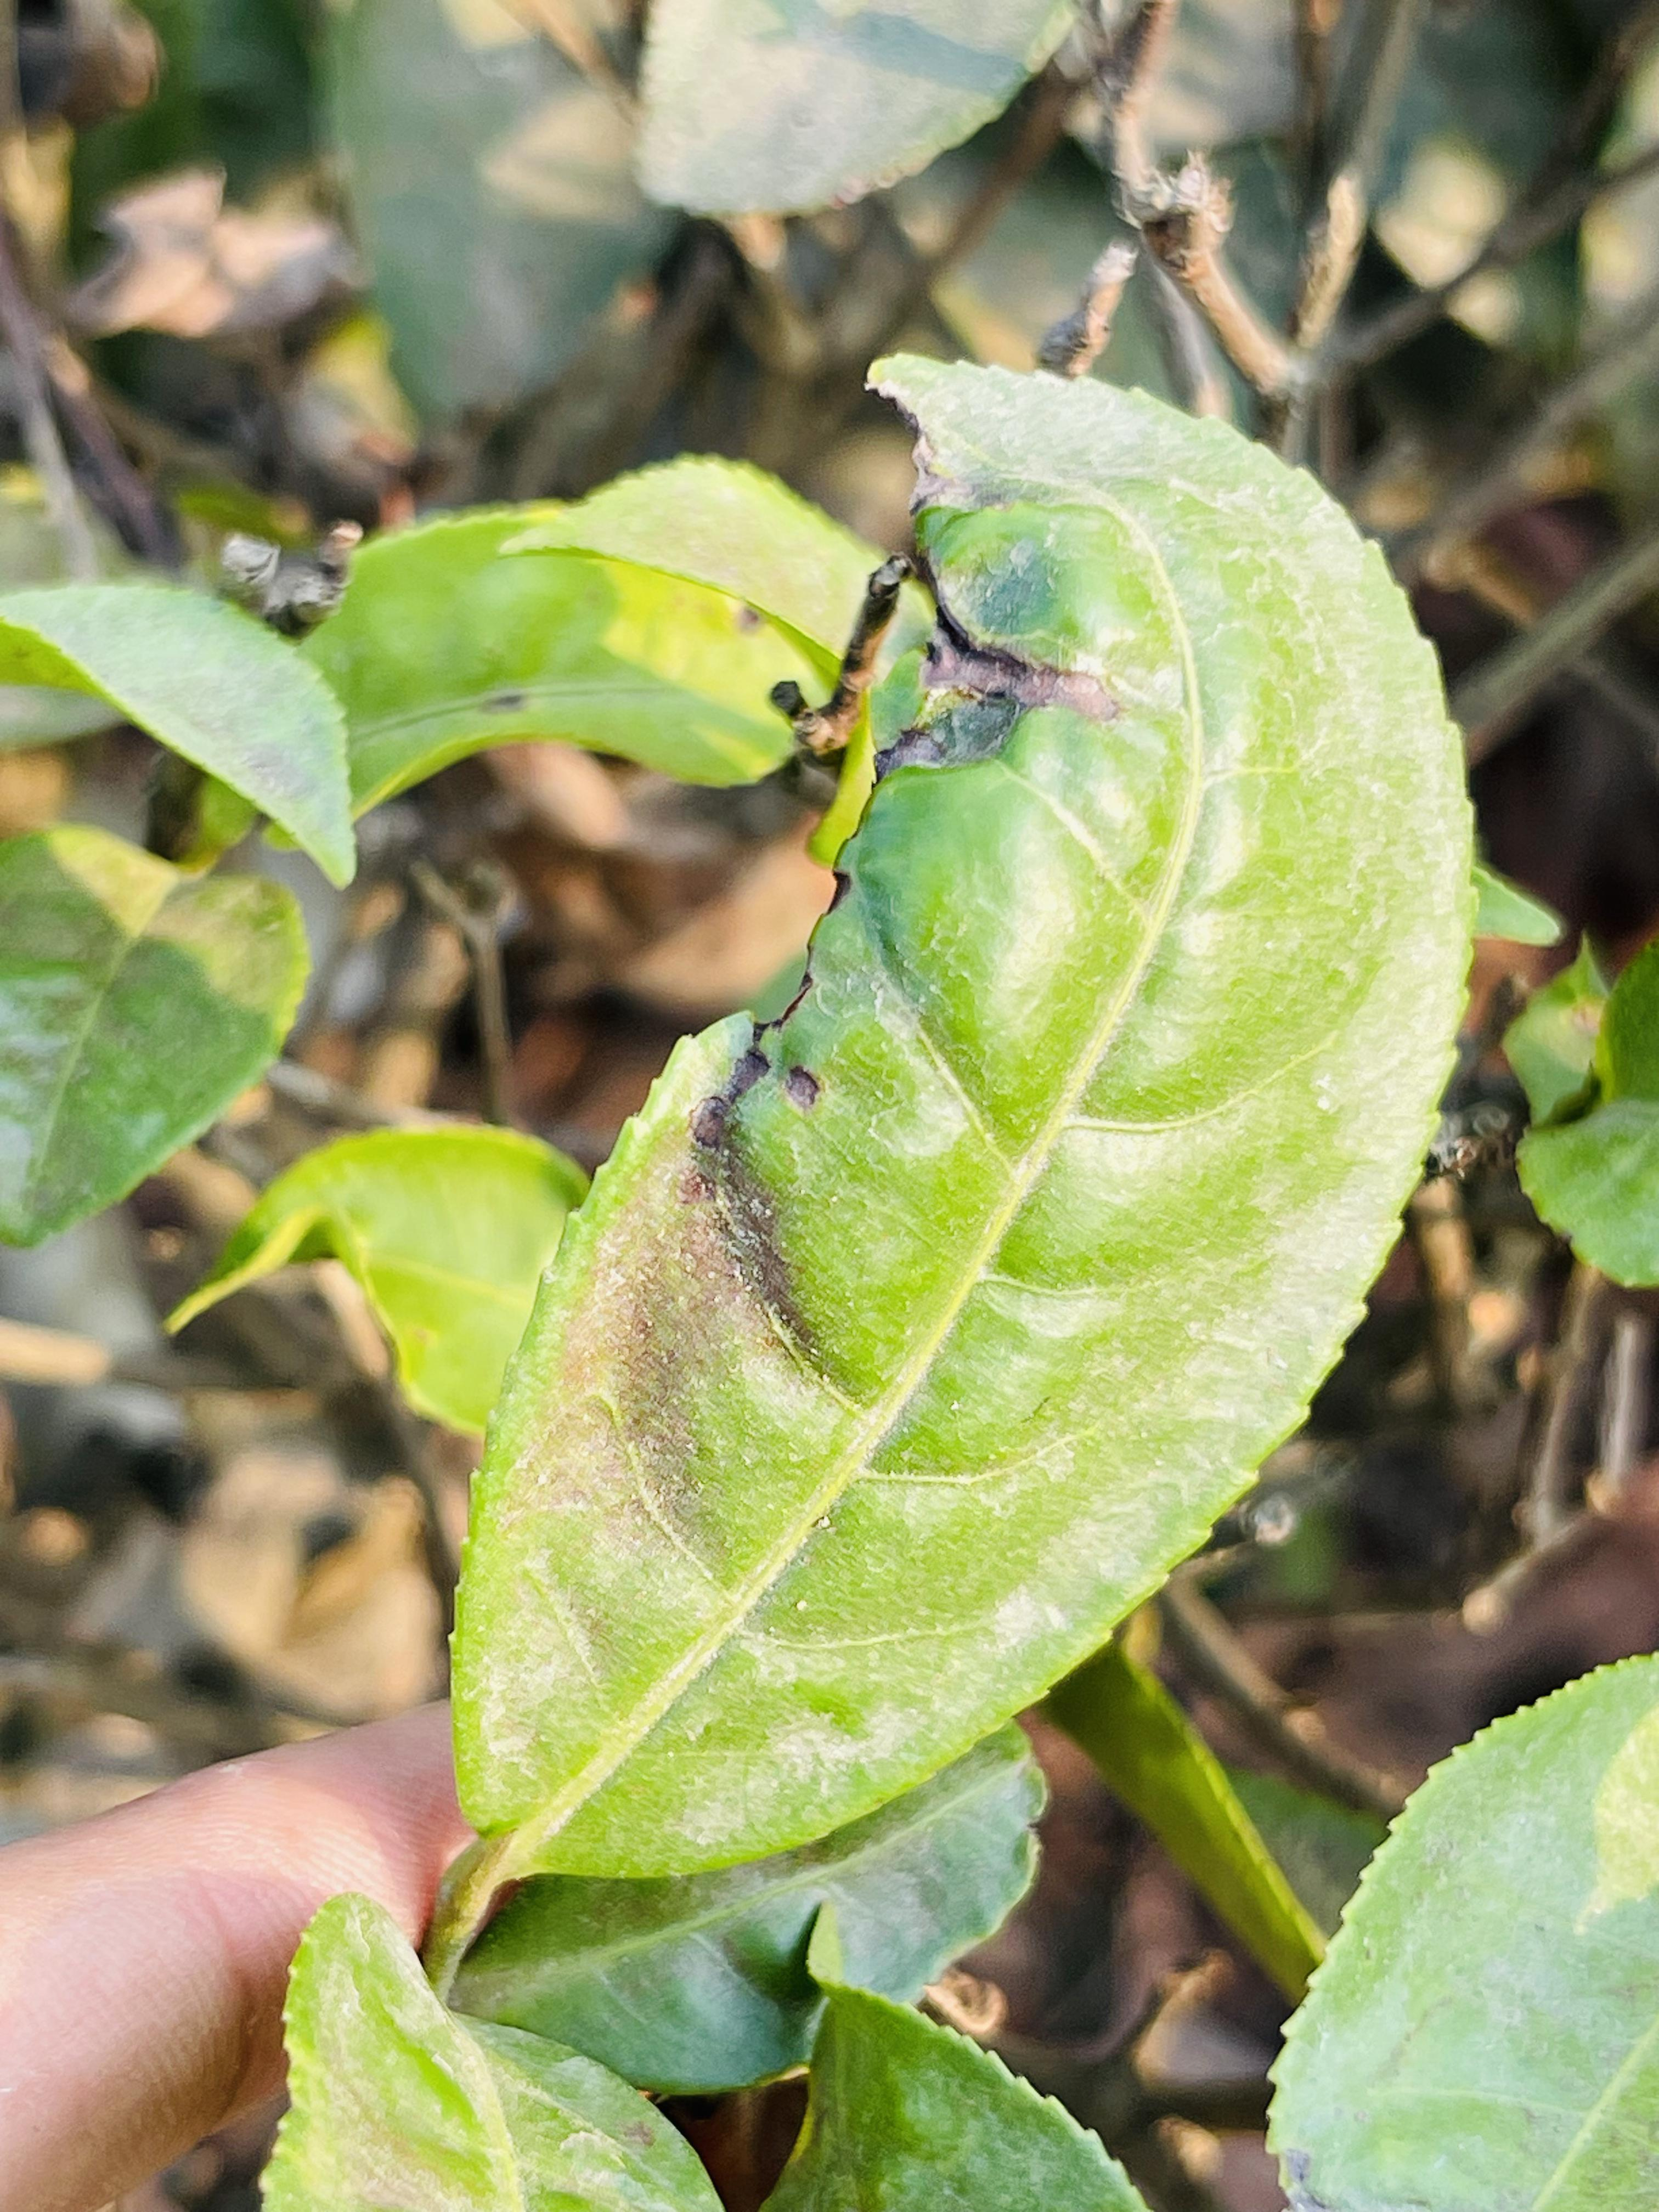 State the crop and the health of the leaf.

tea, helopeltis
